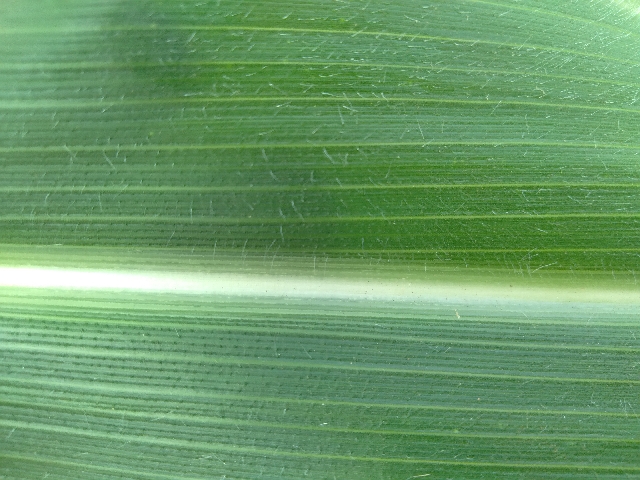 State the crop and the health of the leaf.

maize, healthy
